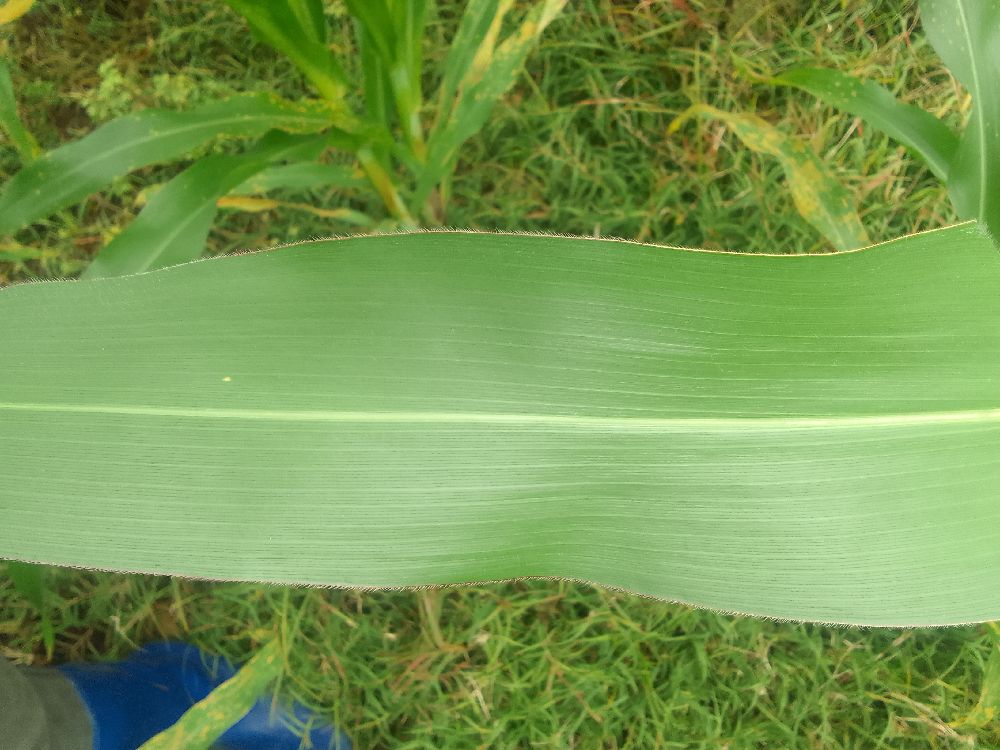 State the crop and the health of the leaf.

maize, healthy
